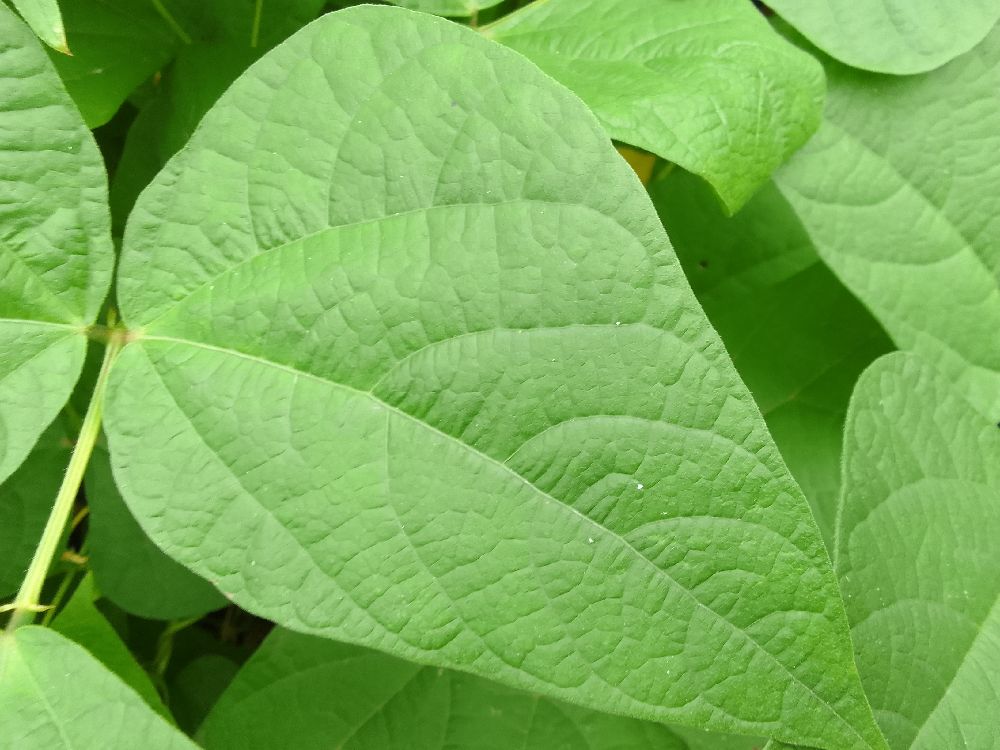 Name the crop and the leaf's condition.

common bean, healthy
